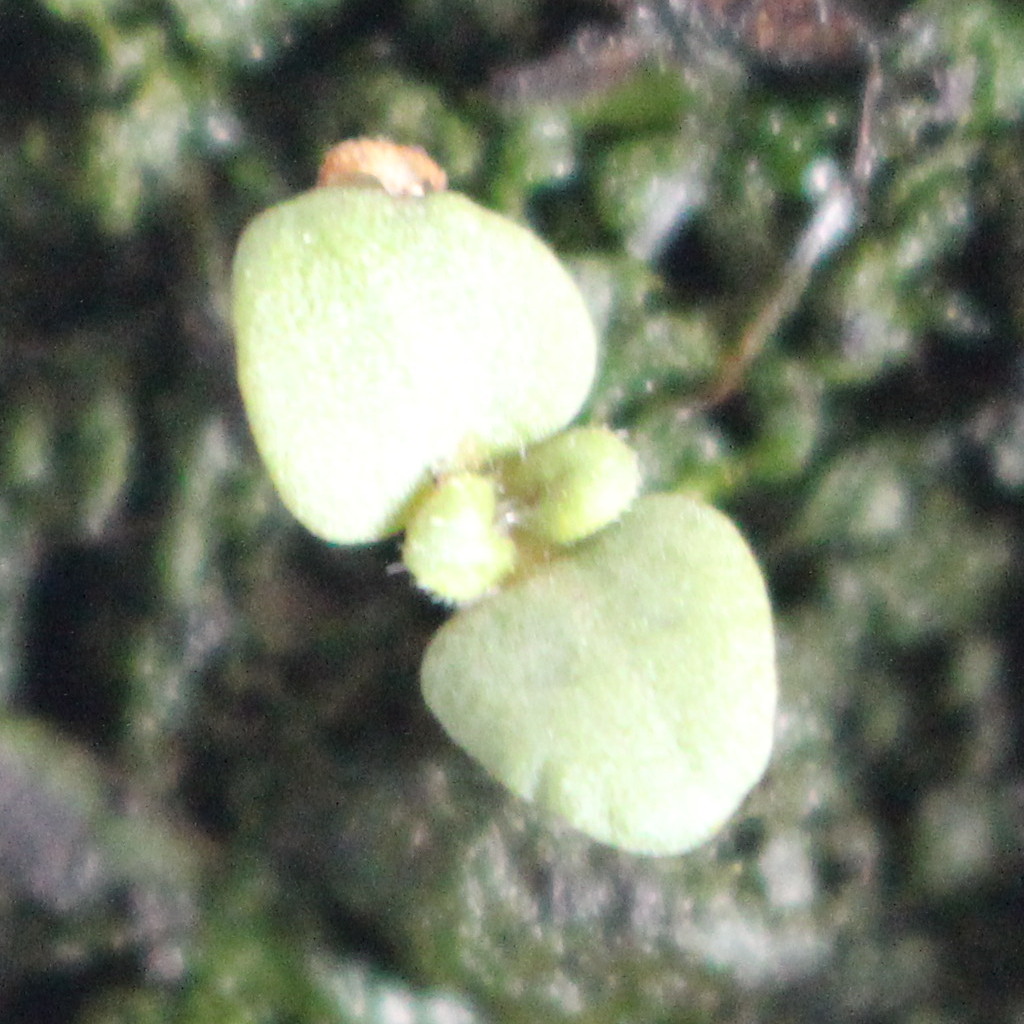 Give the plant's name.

Veronica persica
